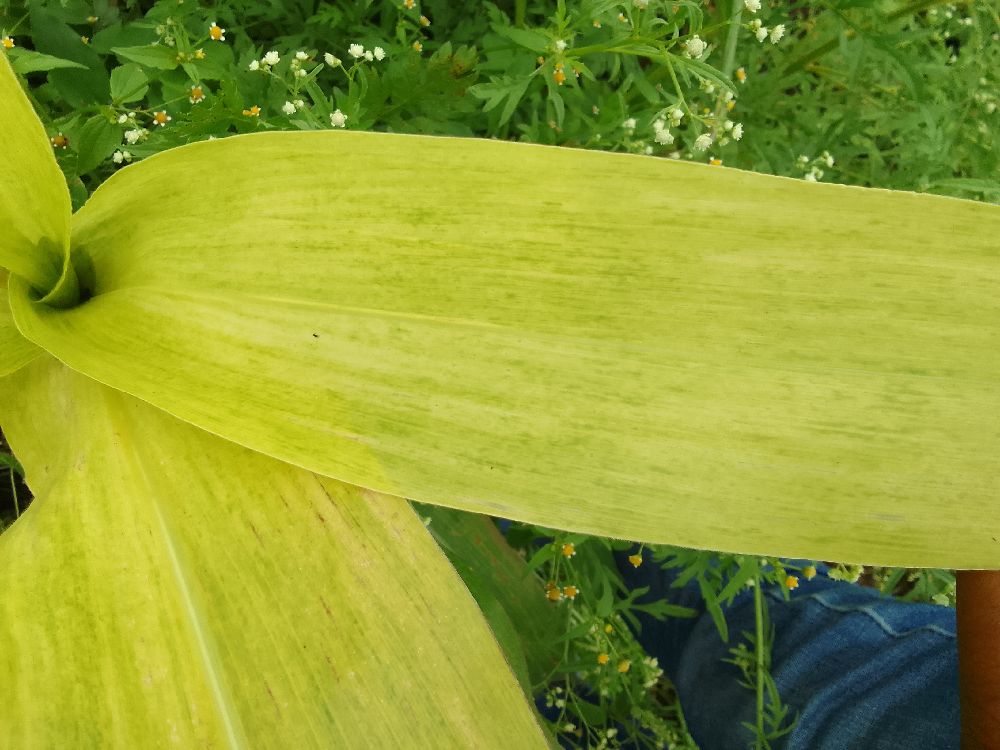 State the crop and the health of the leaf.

maize, maize lethal necrosis
